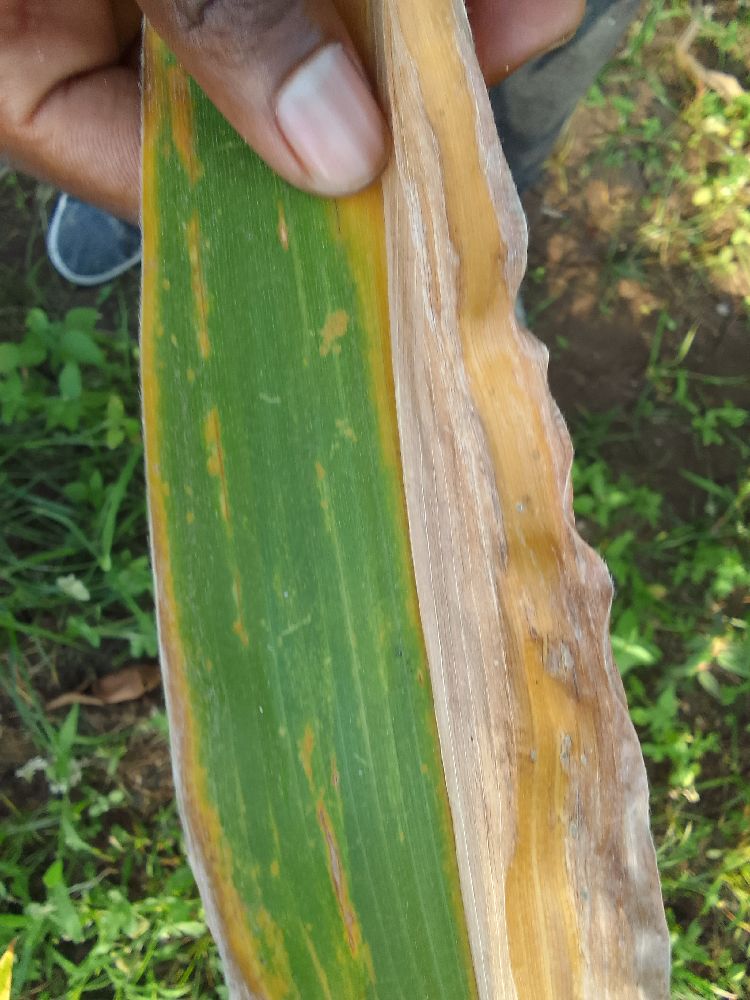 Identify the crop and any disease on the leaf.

maize, maize lethal necrosis
